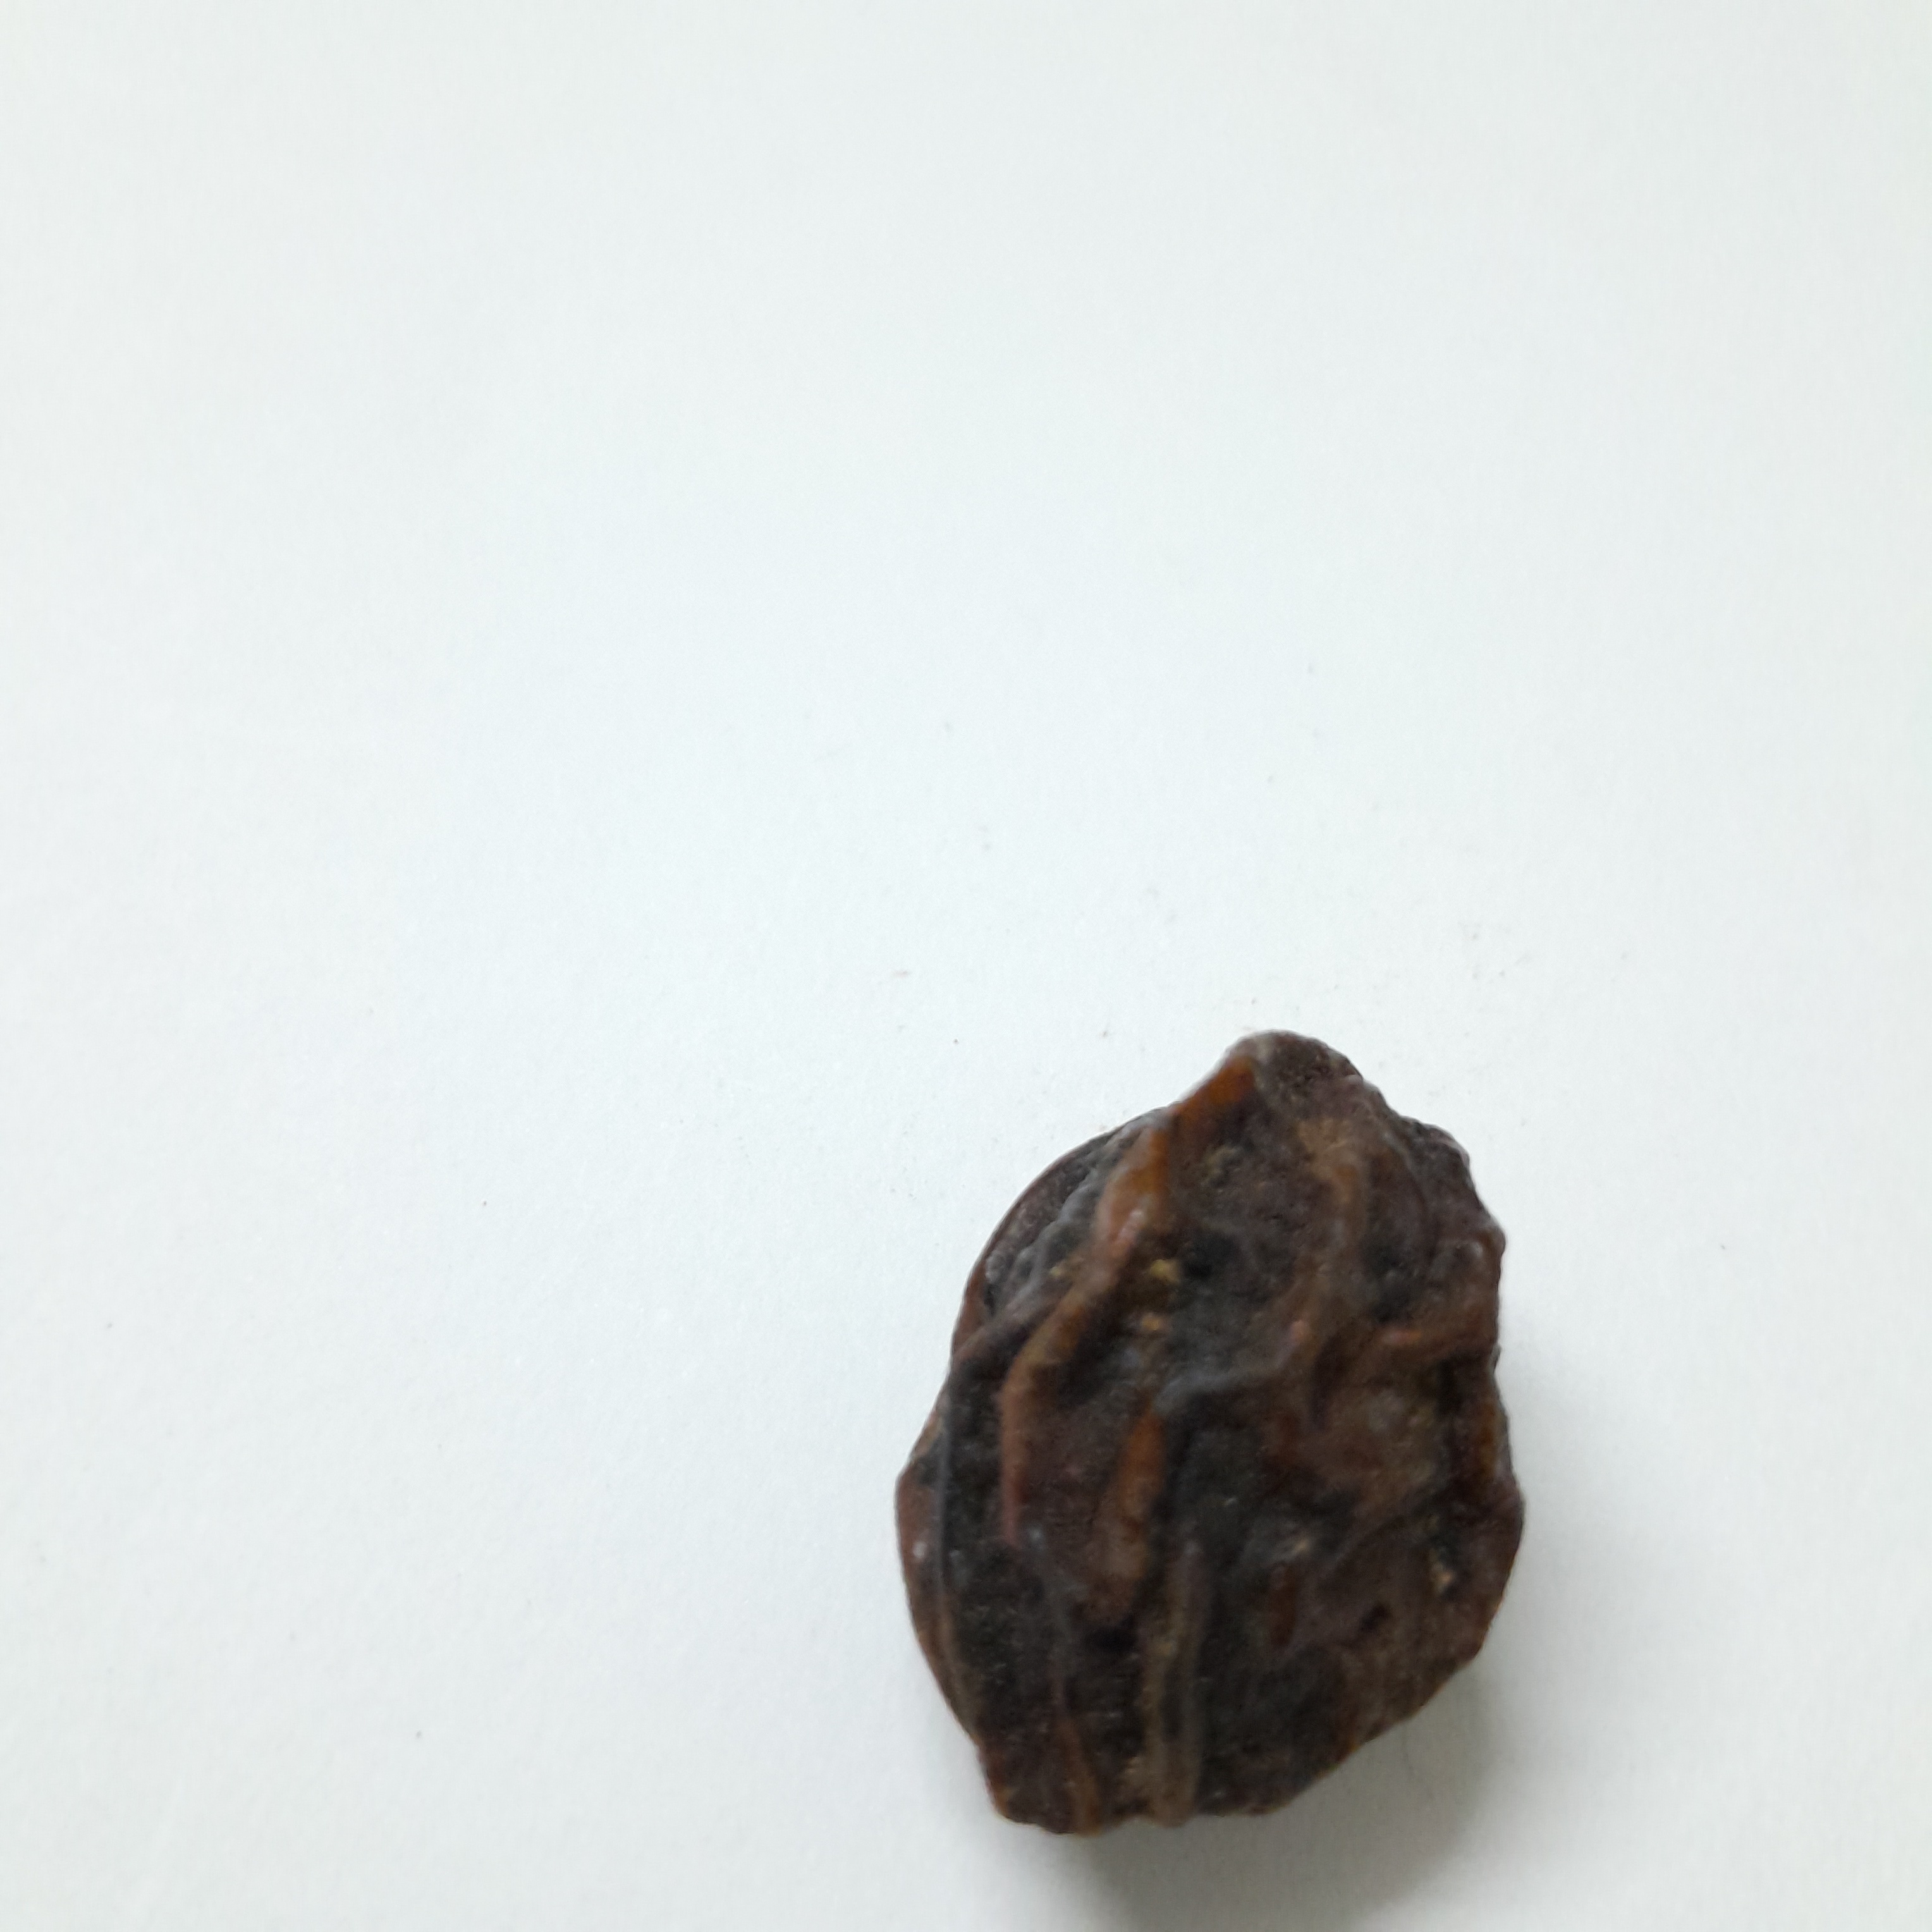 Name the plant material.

kadukharik
